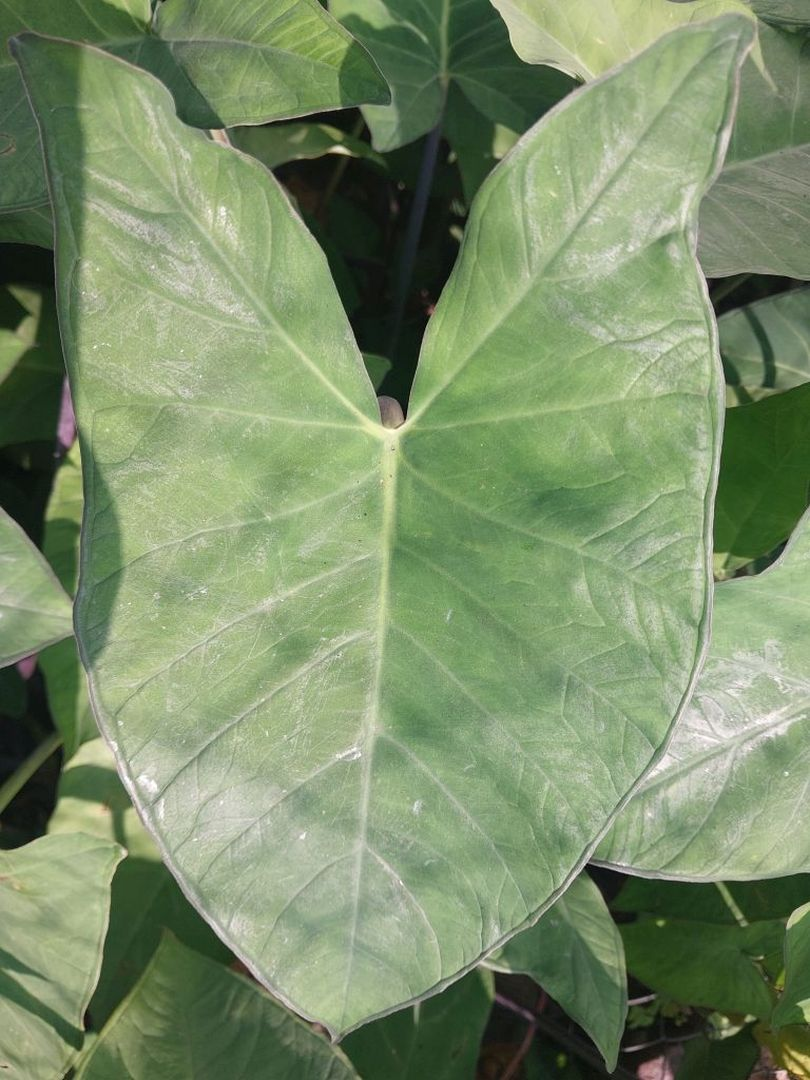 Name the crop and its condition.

taro, healthy
